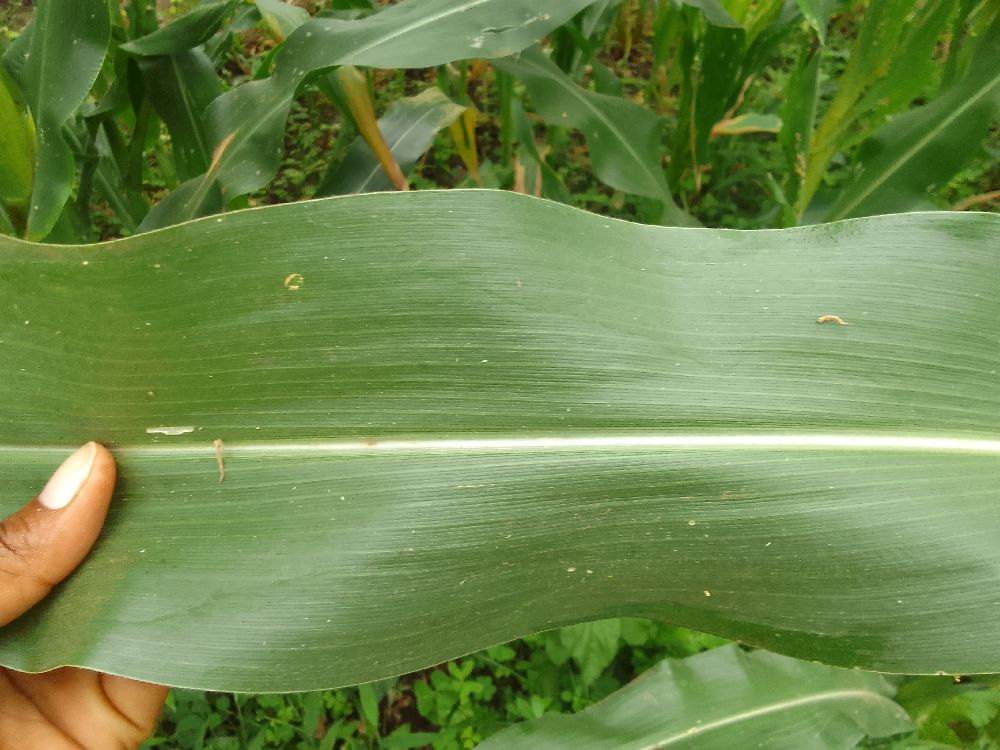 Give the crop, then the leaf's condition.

maize, healthy
